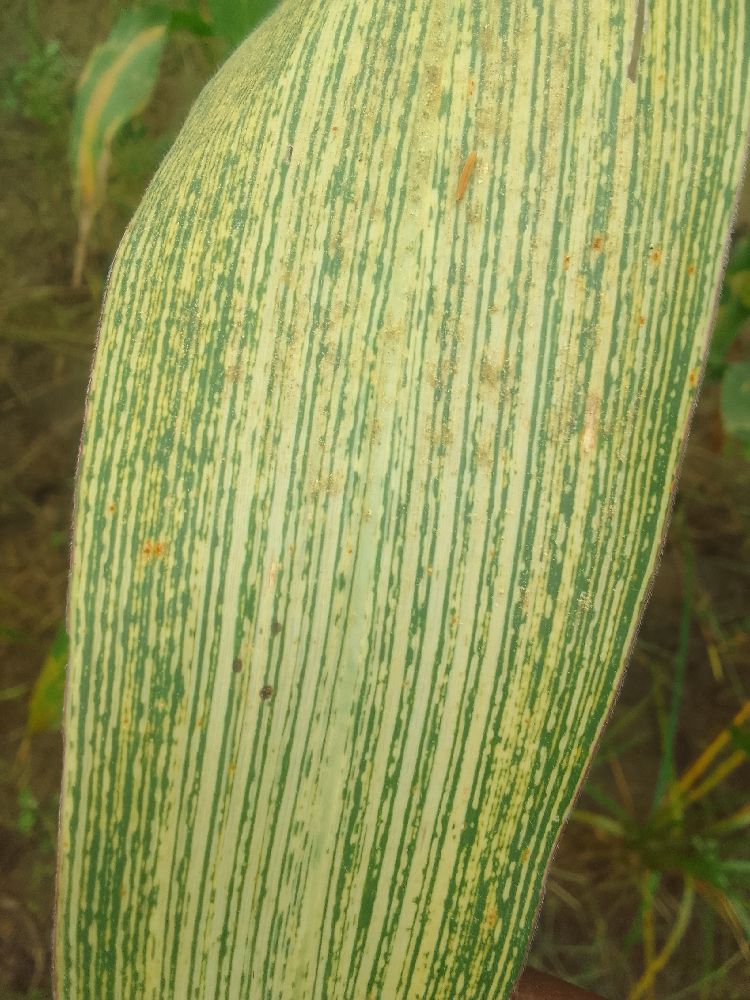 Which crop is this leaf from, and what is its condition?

maize, maize streak virus
